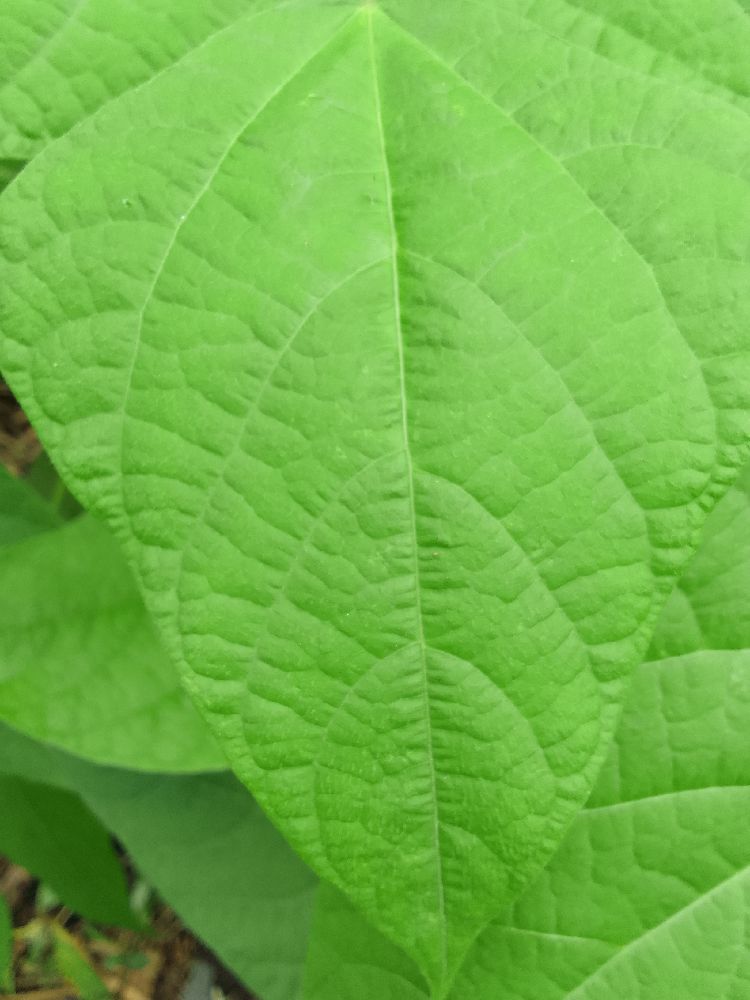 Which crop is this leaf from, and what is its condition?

common bean, healthy
